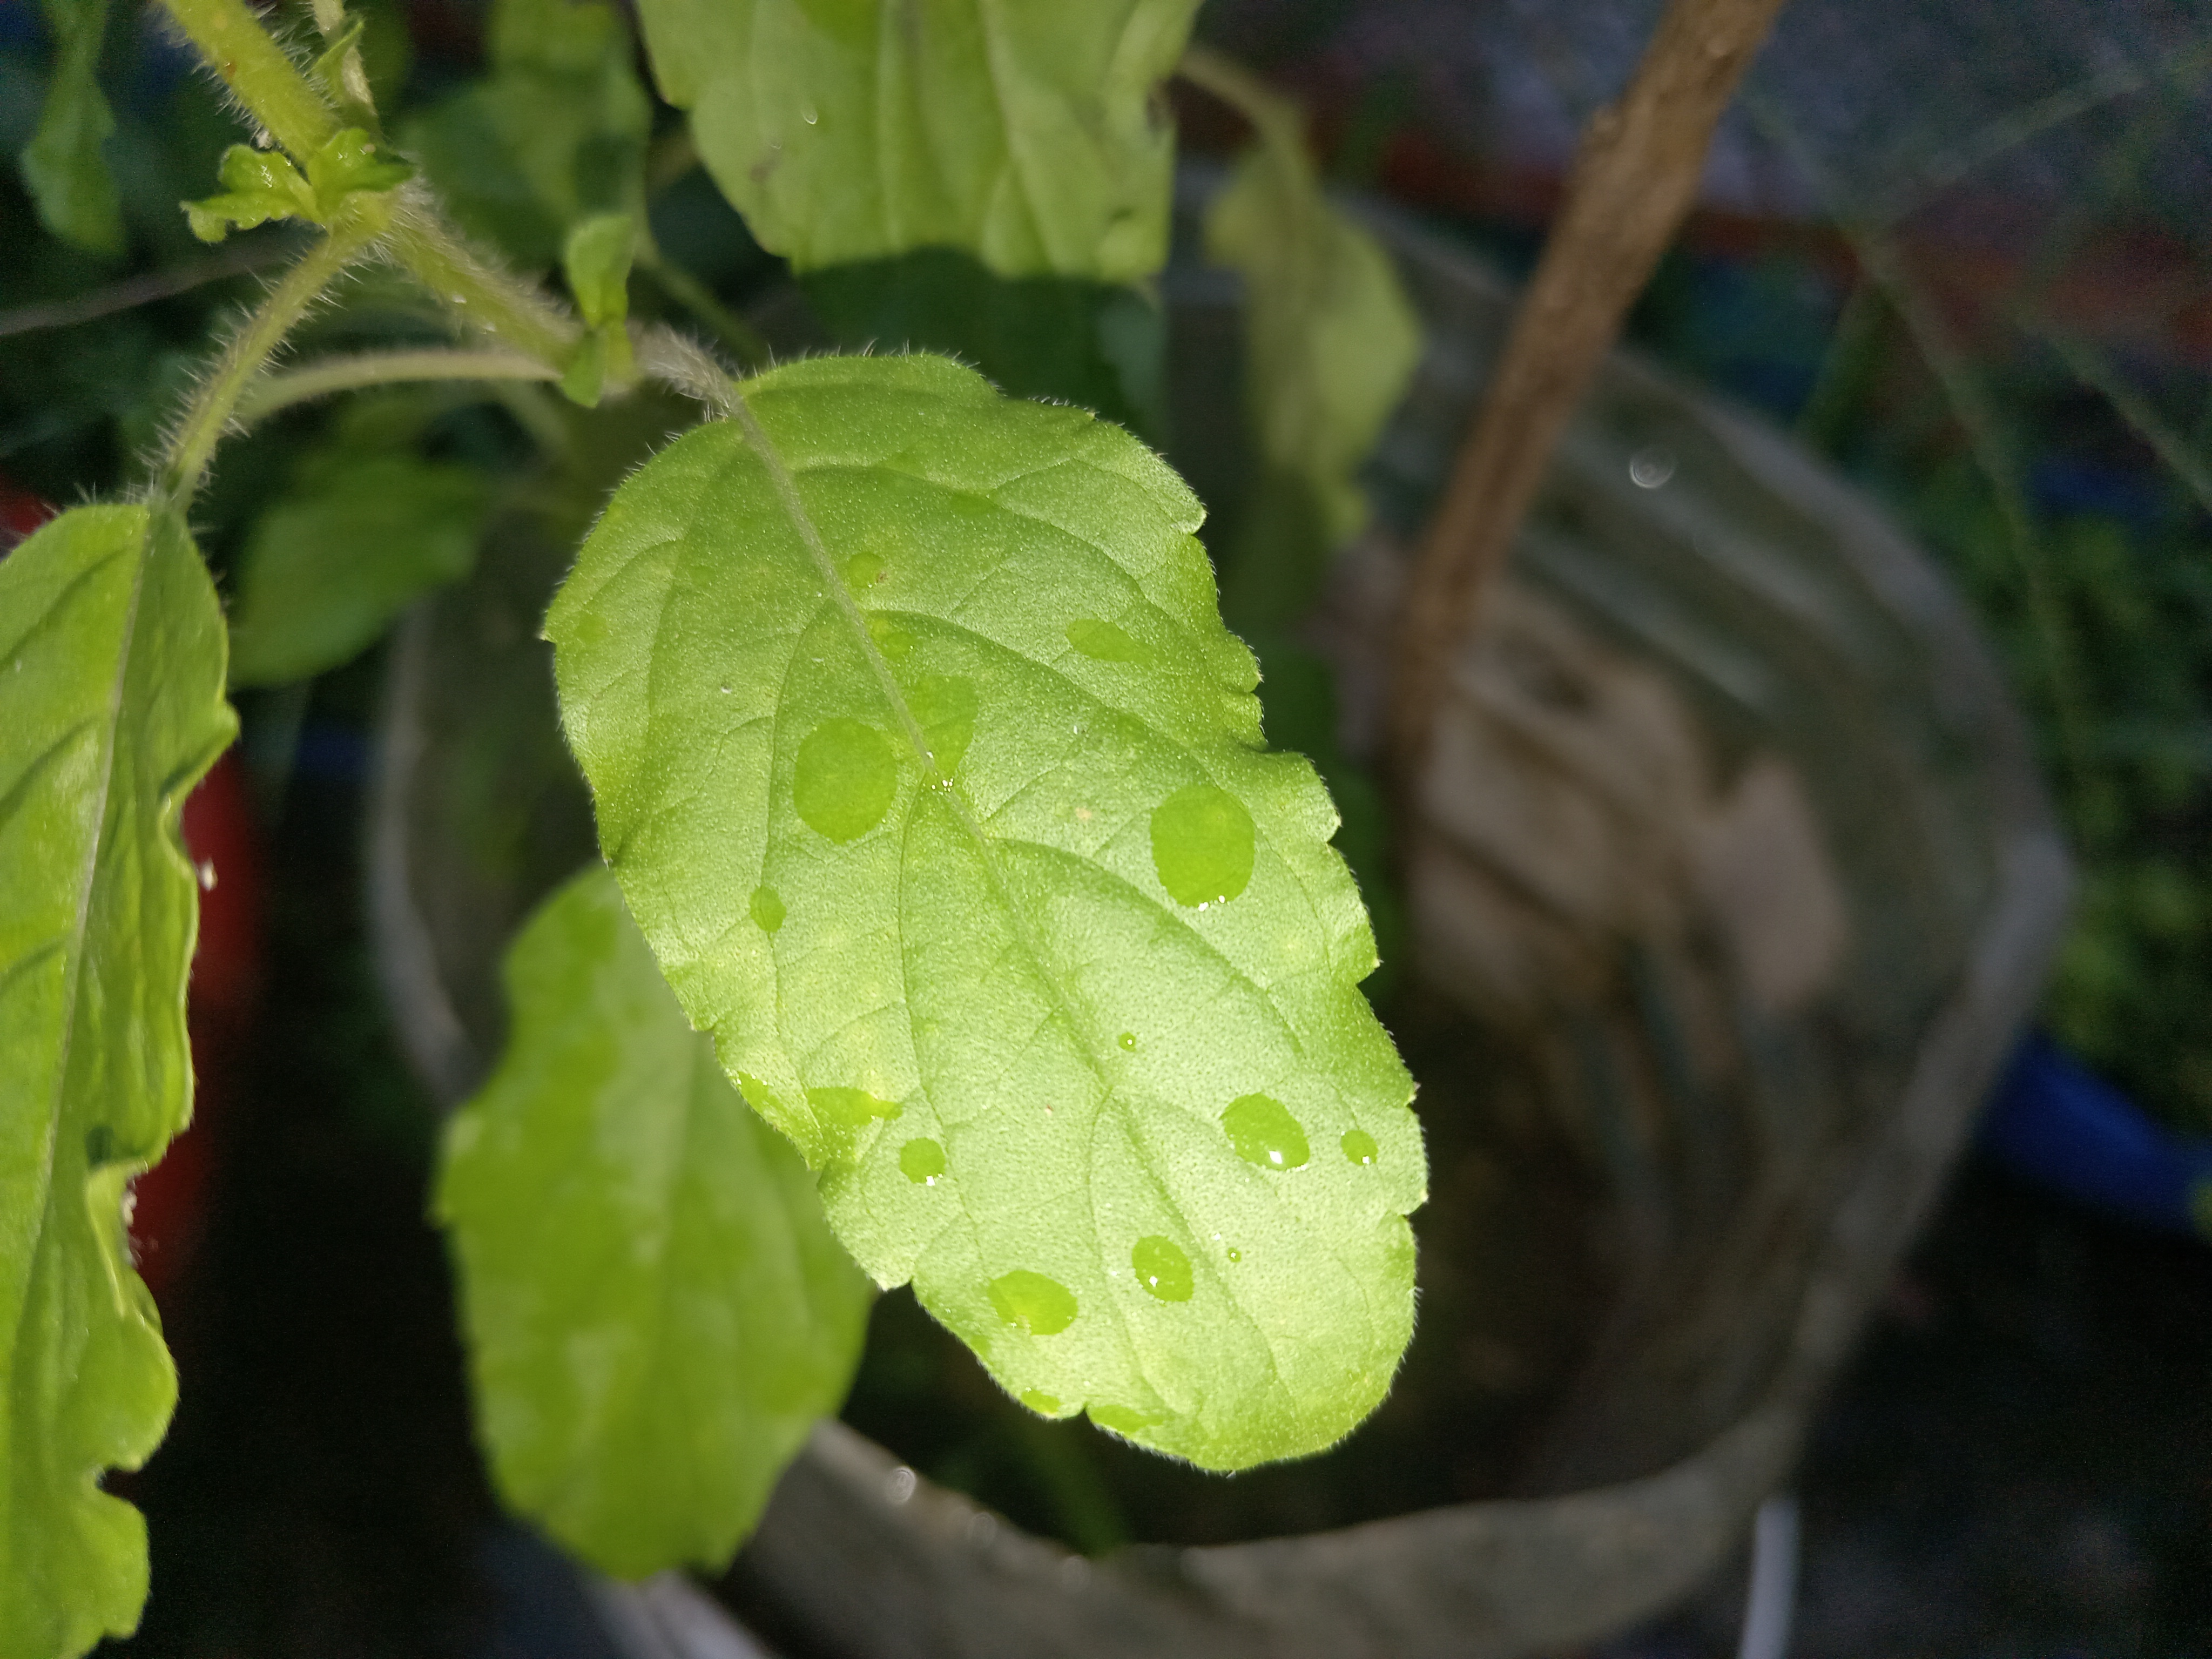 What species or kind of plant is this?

tulshi
